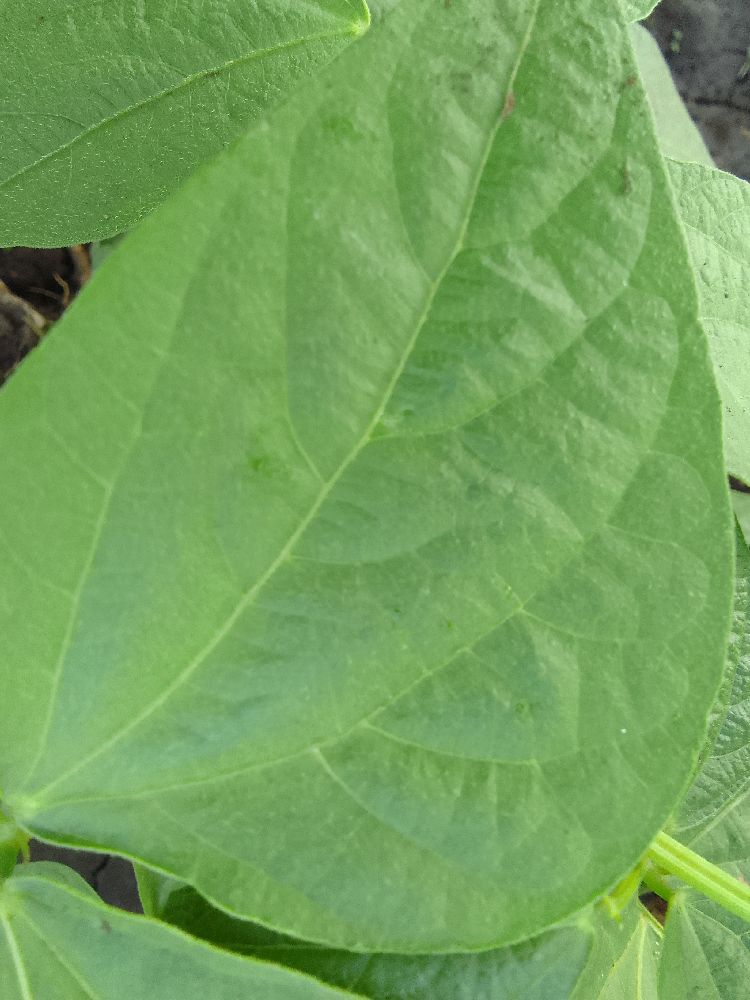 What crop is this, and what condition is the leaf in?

common bean, healthy
